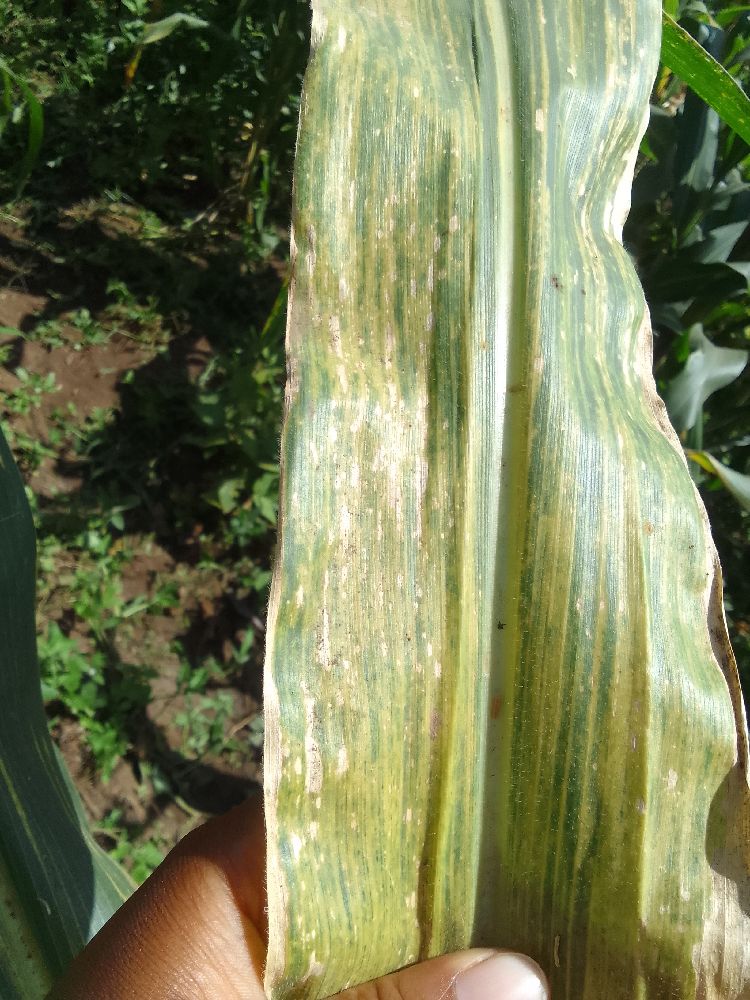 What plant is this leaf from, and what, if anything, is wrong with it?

maize, maize lethal necrosis
